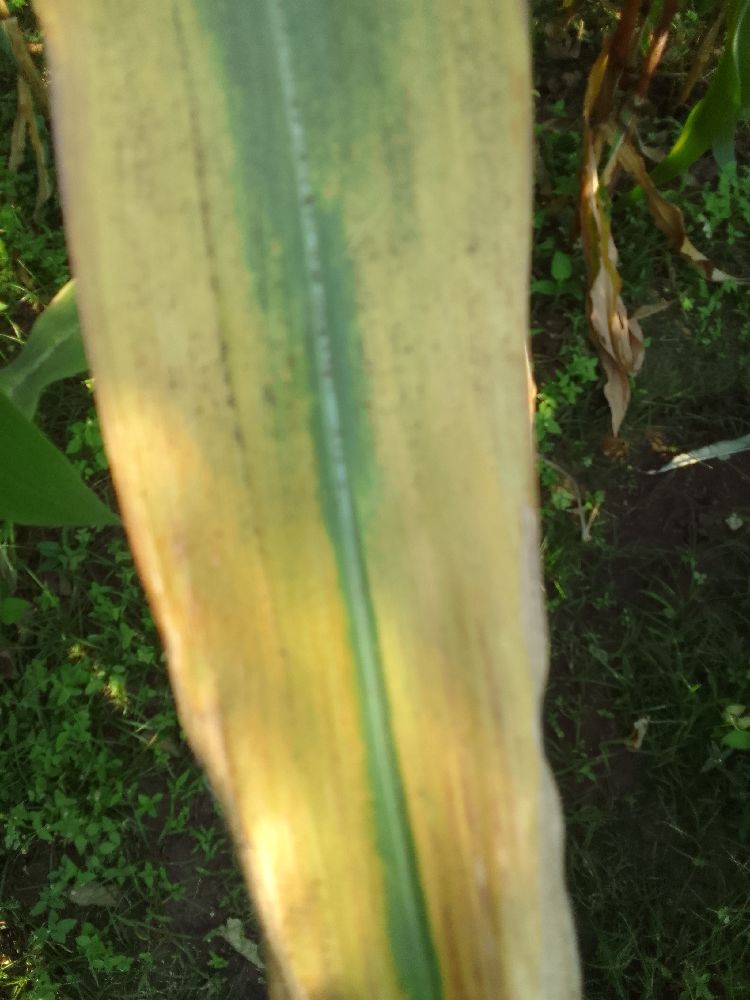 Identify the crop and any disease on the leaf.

maize, maize lethal necrosis
